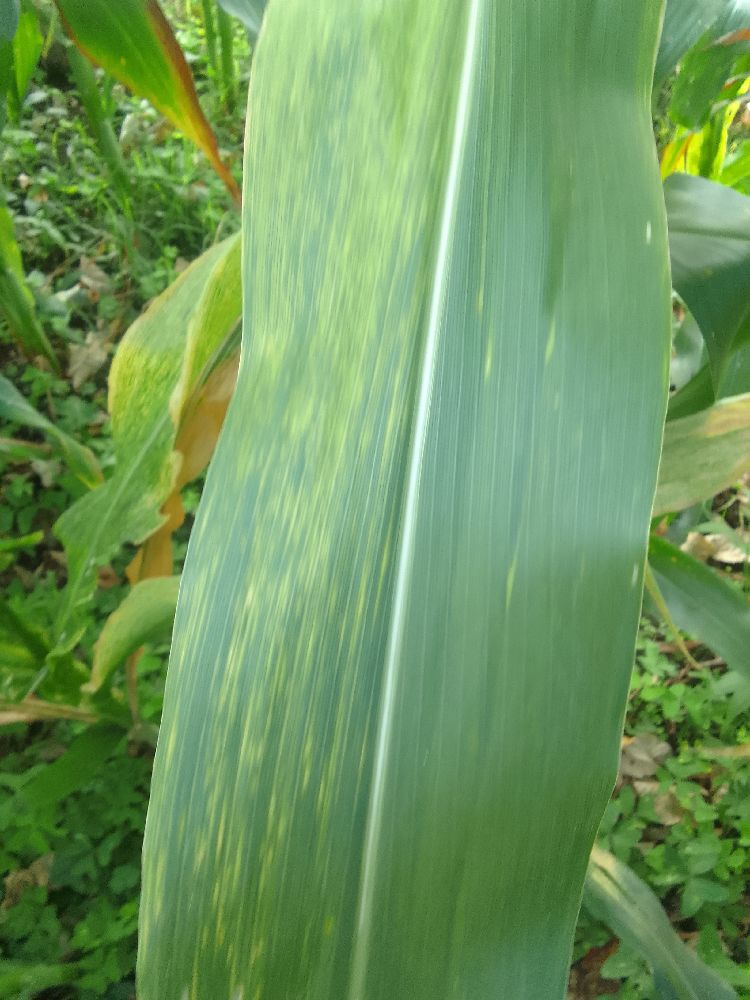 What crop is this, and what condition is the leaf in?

maize, maize lethal necrosis
